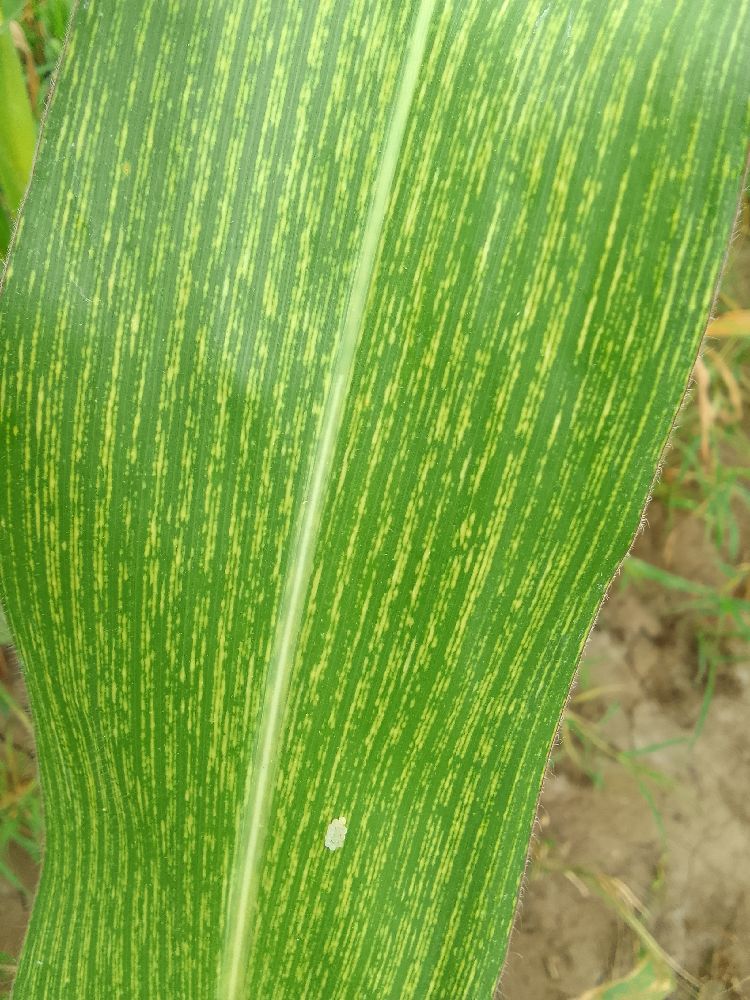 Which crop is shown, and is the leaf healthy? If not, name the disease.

maize, maize streak virus
